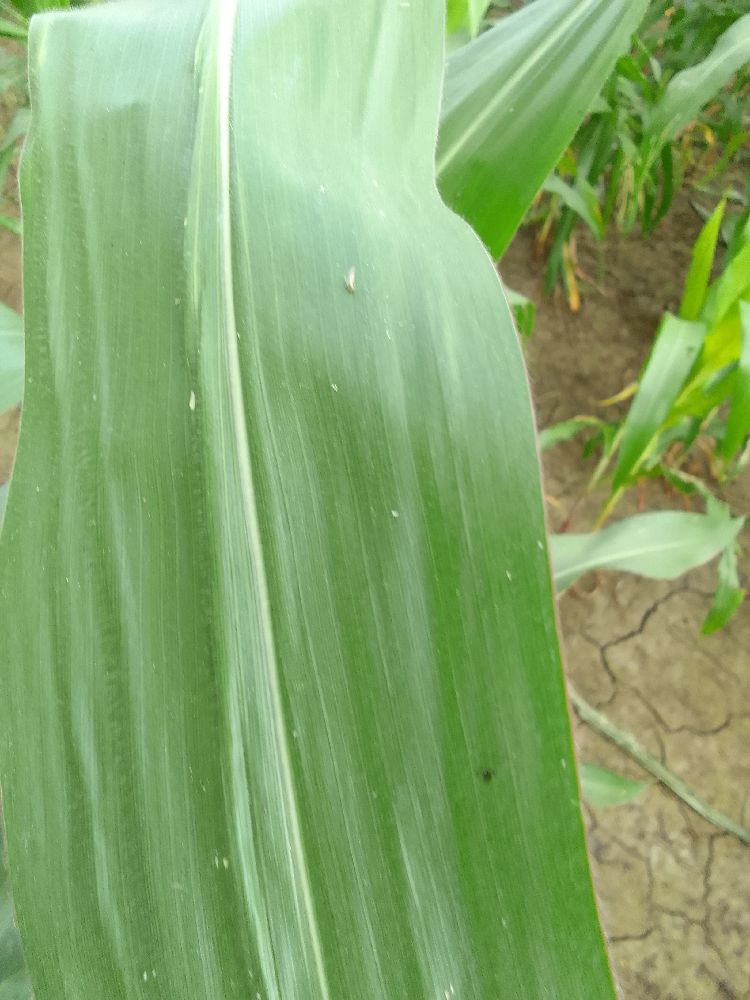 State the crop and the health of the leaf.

maize, healthy
